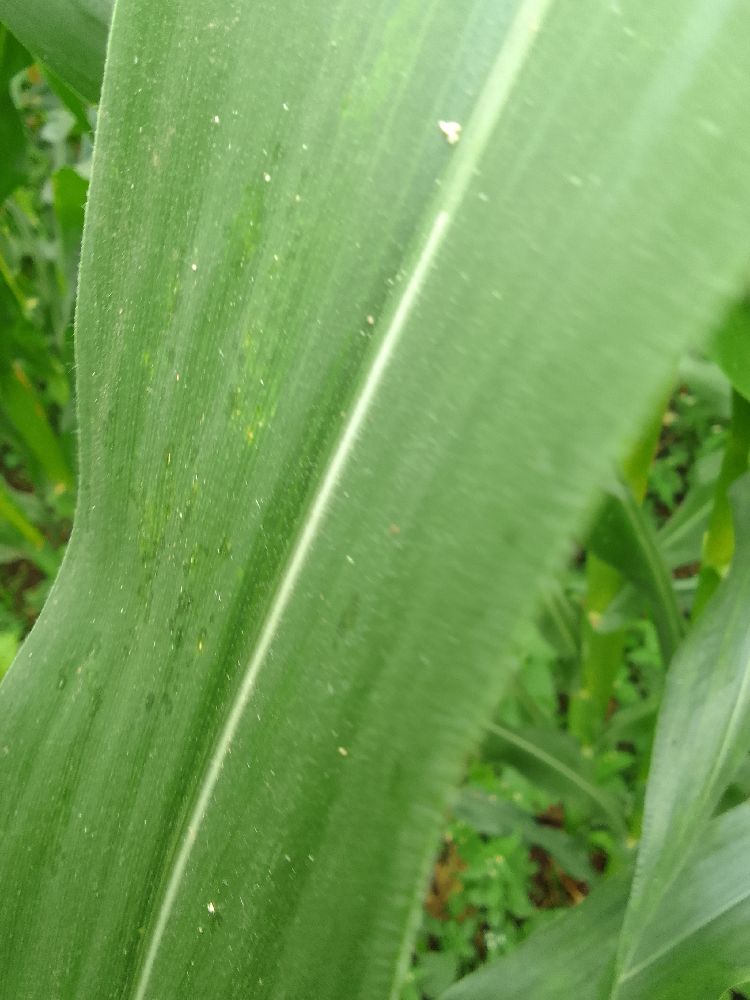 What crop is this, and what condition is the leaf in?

maize, healthy
